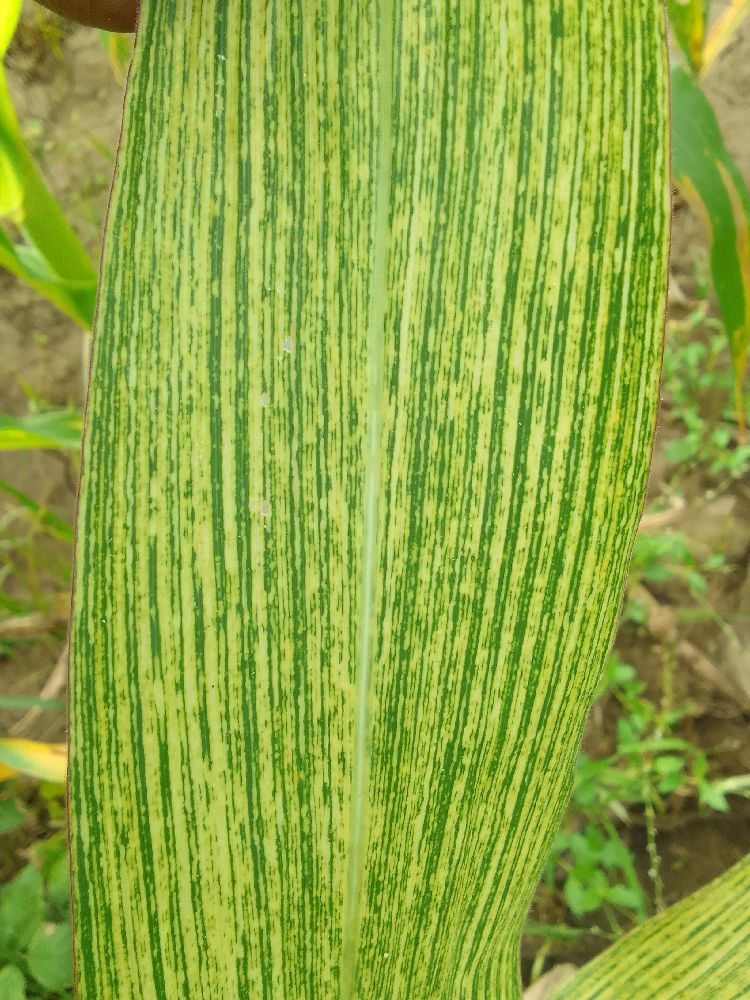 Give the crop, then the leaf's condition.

maize, maize streak virus
